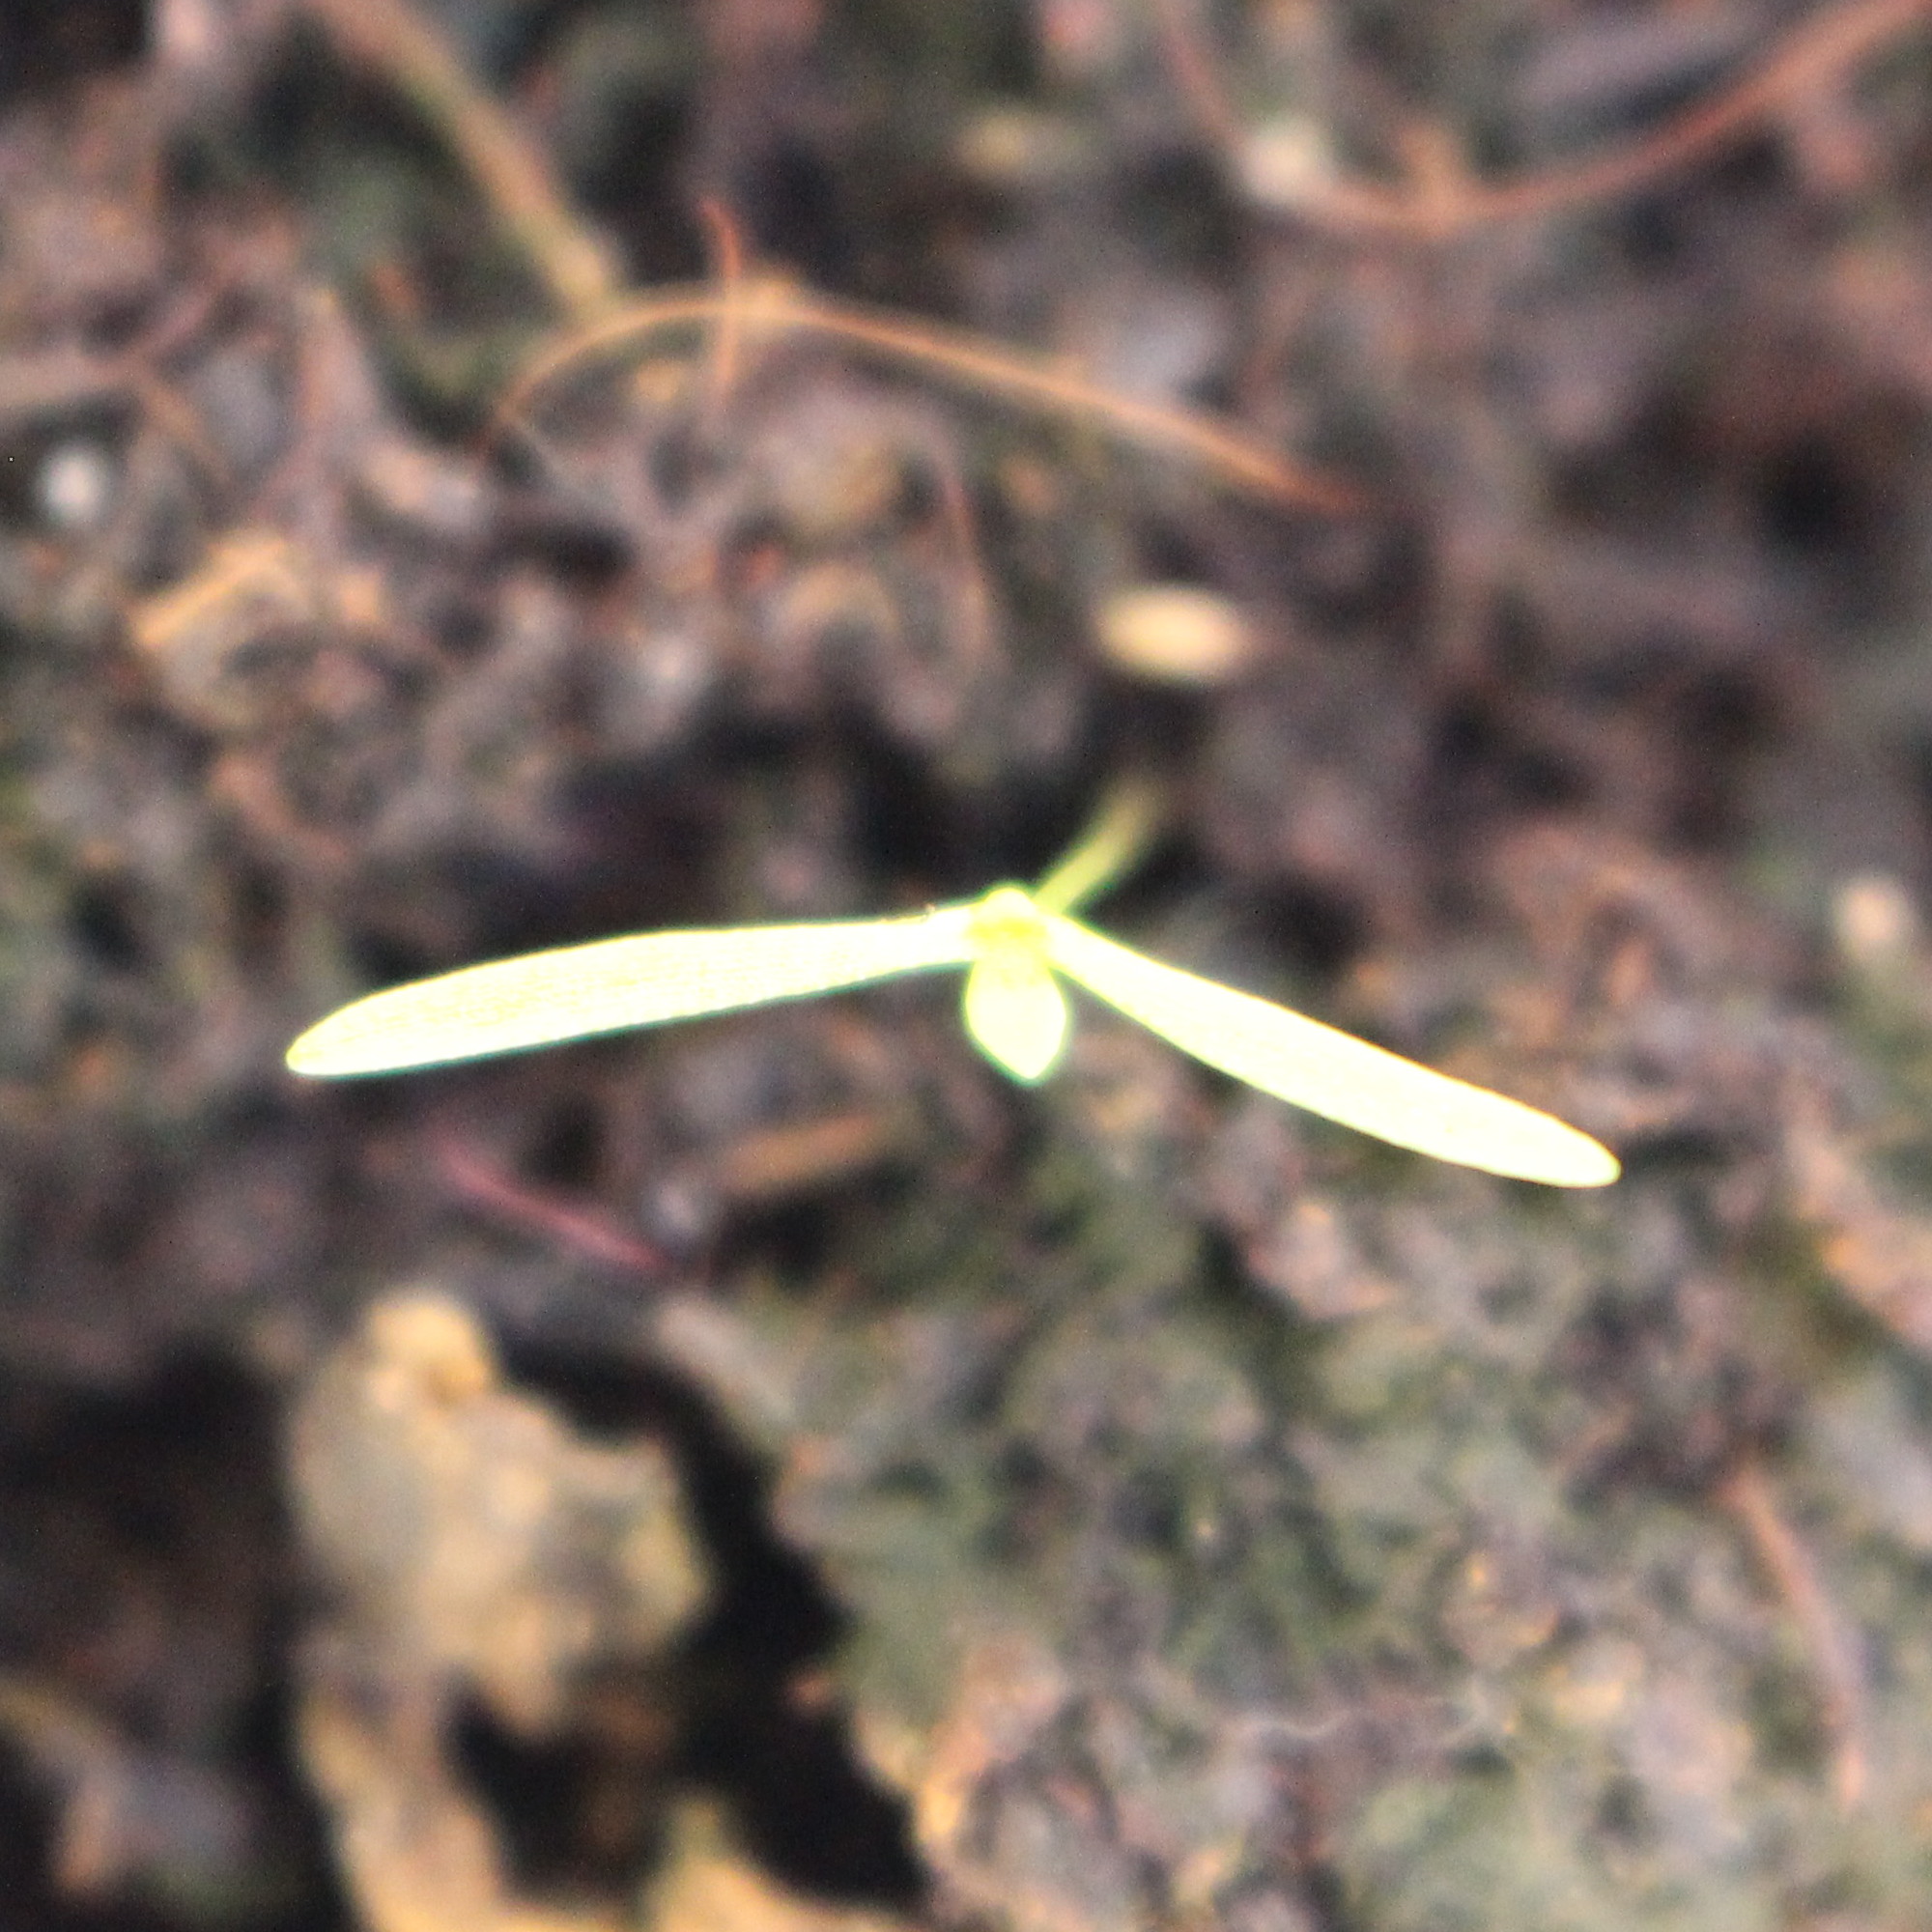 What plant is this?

Papaver rhoeas
